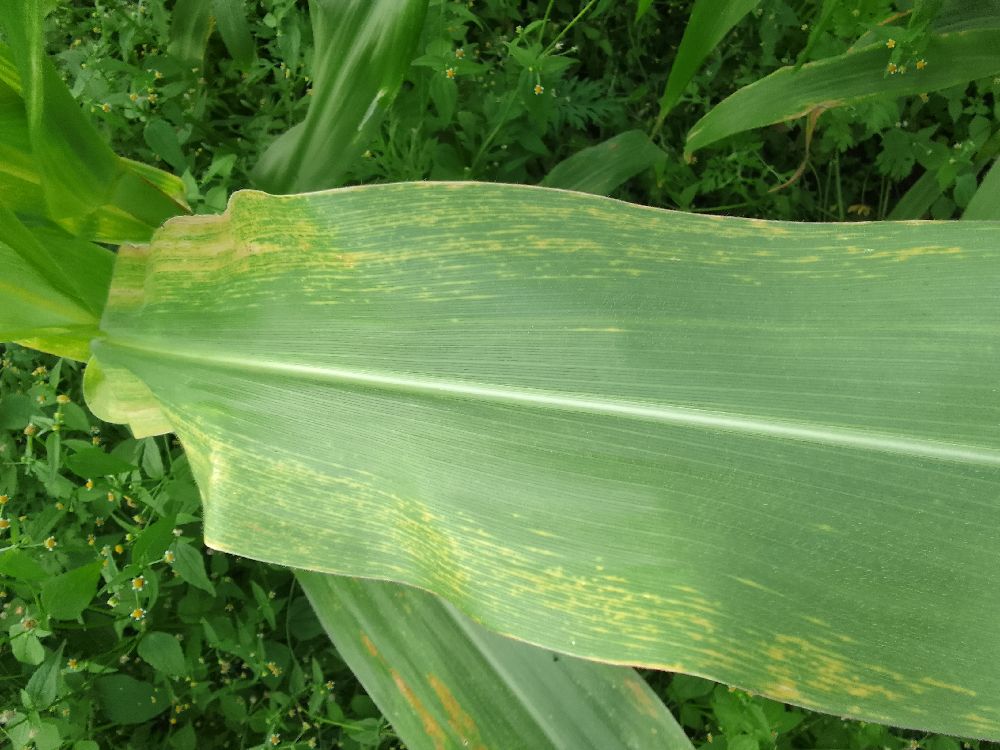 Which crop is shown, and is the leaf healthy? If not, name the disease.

maize, maize lethal necrosis
